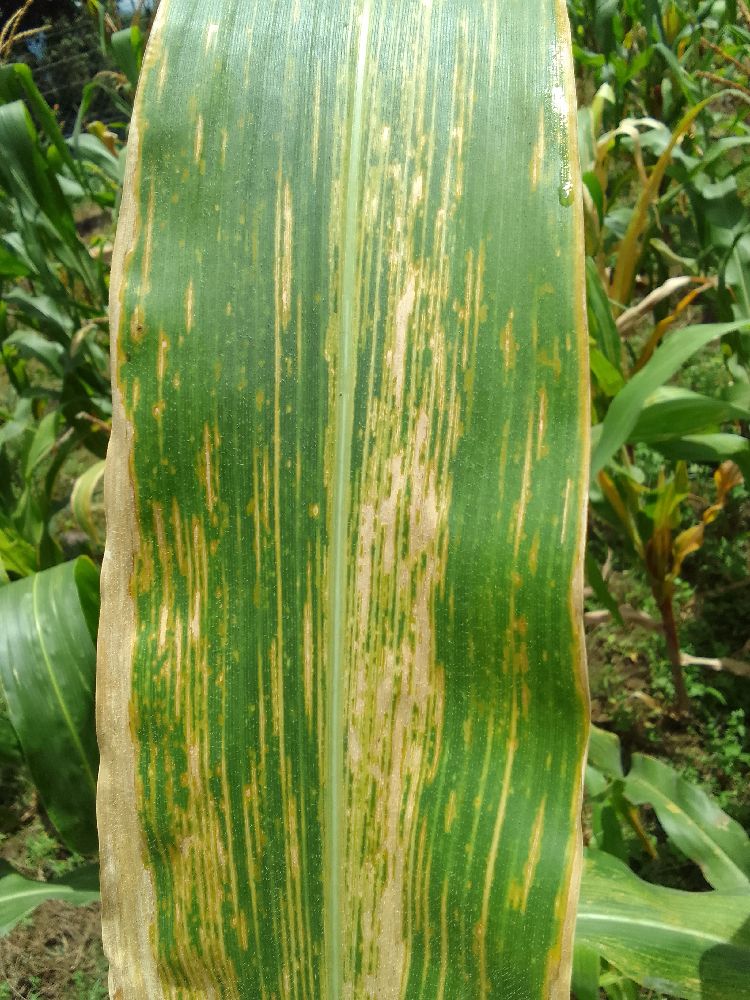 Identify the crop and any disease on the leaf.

maize, maize lethal necrosis
